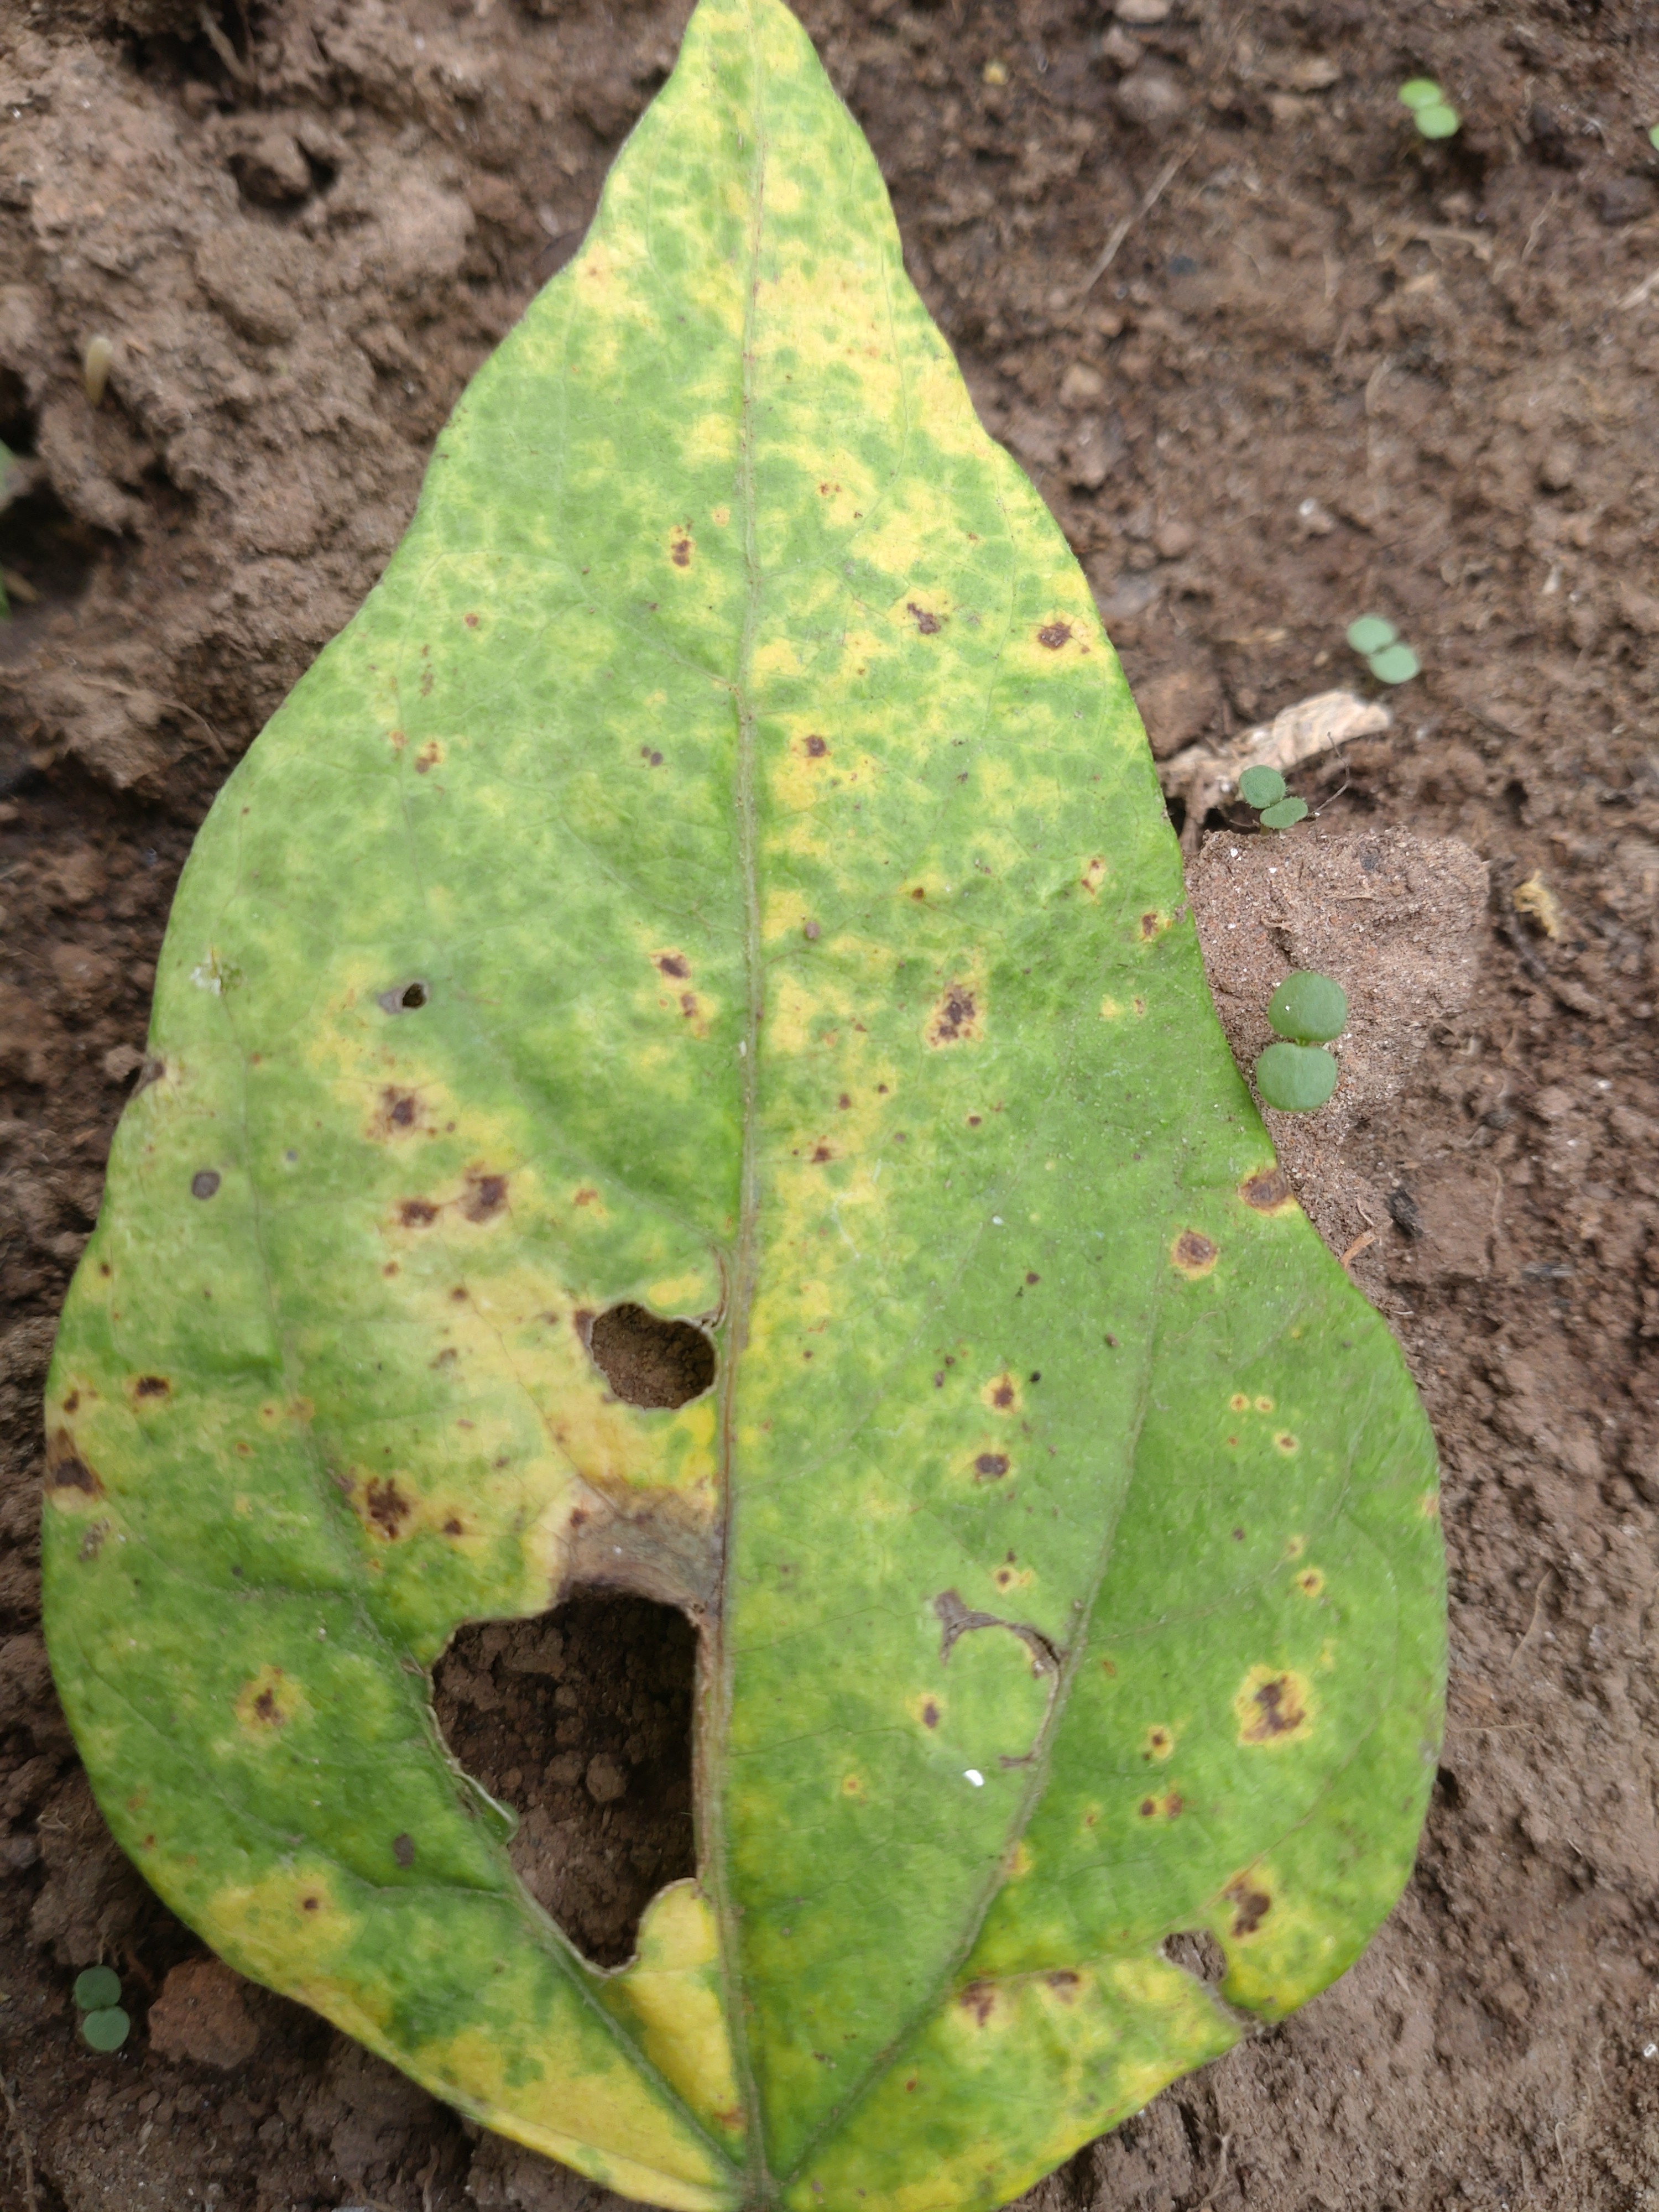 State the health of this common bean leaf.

rust
